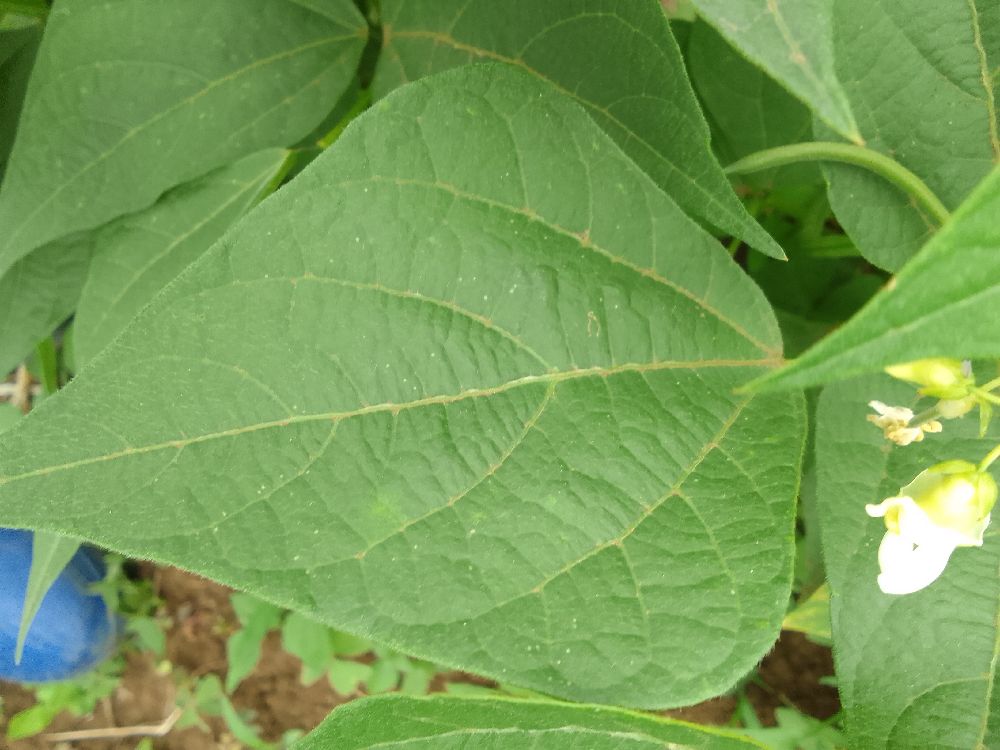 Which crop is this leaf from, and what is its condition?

common bean, healthy
